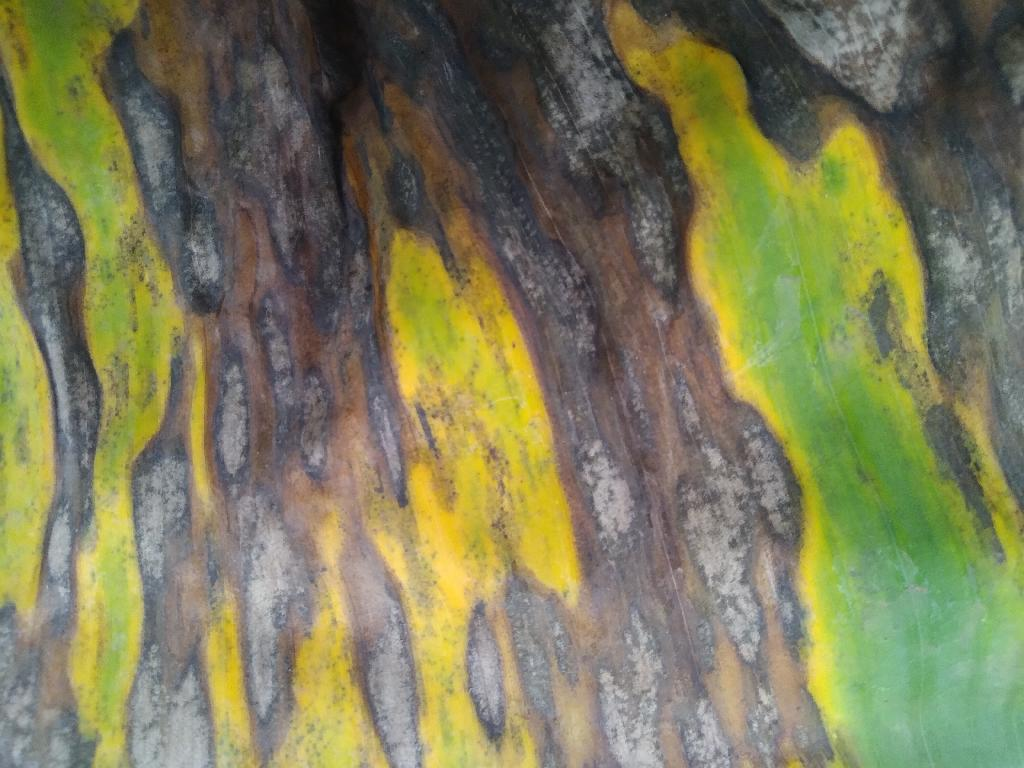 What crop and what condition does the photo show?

banana, black sigatoka
